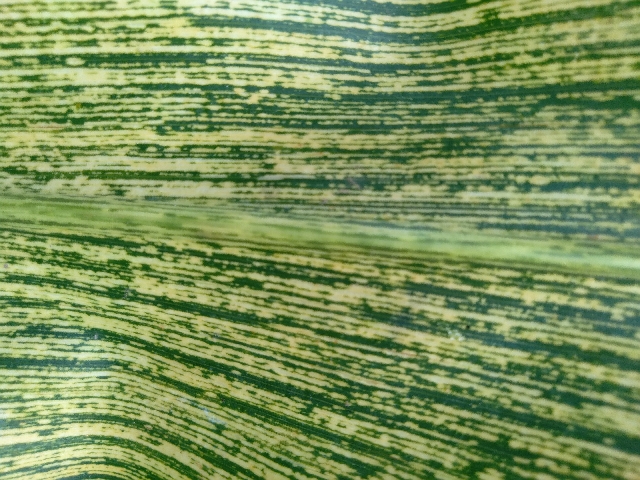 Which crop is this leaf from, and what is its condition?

maize, maize streak virus
